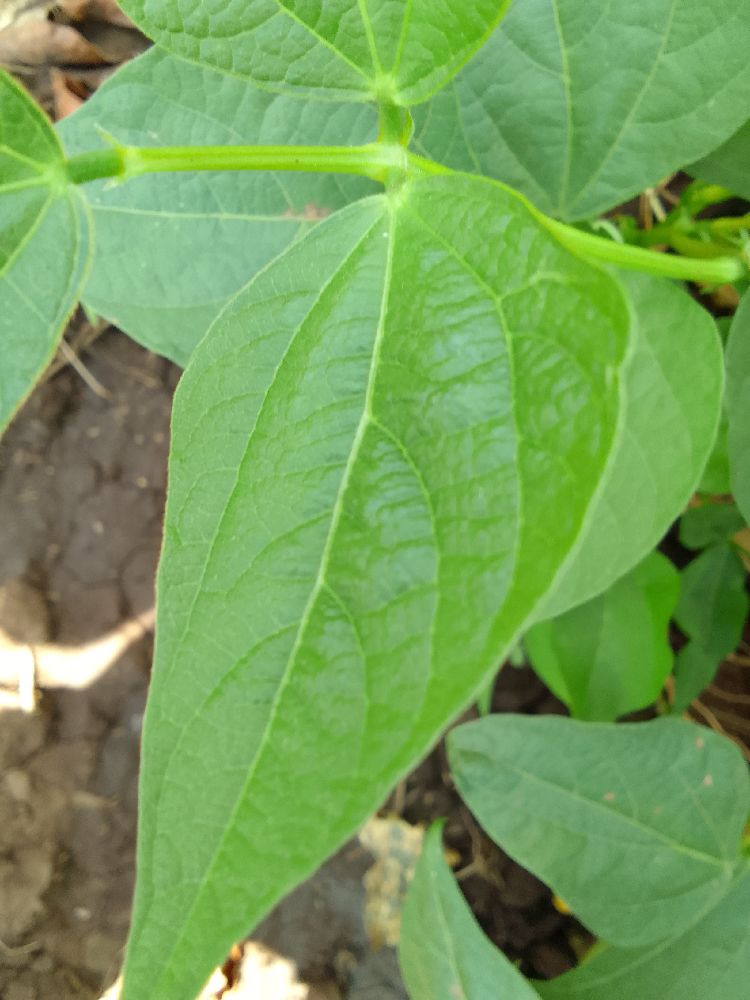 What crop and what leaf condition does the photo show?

common bean, healthy
